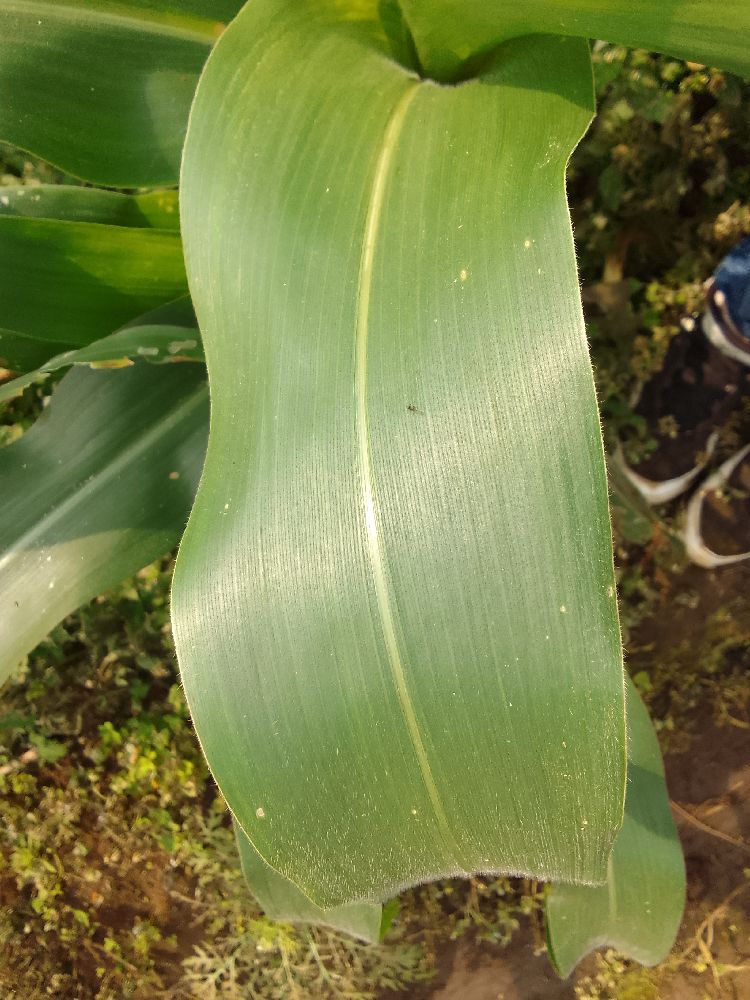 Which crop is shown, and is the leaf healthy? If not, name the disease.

maize, healthy
